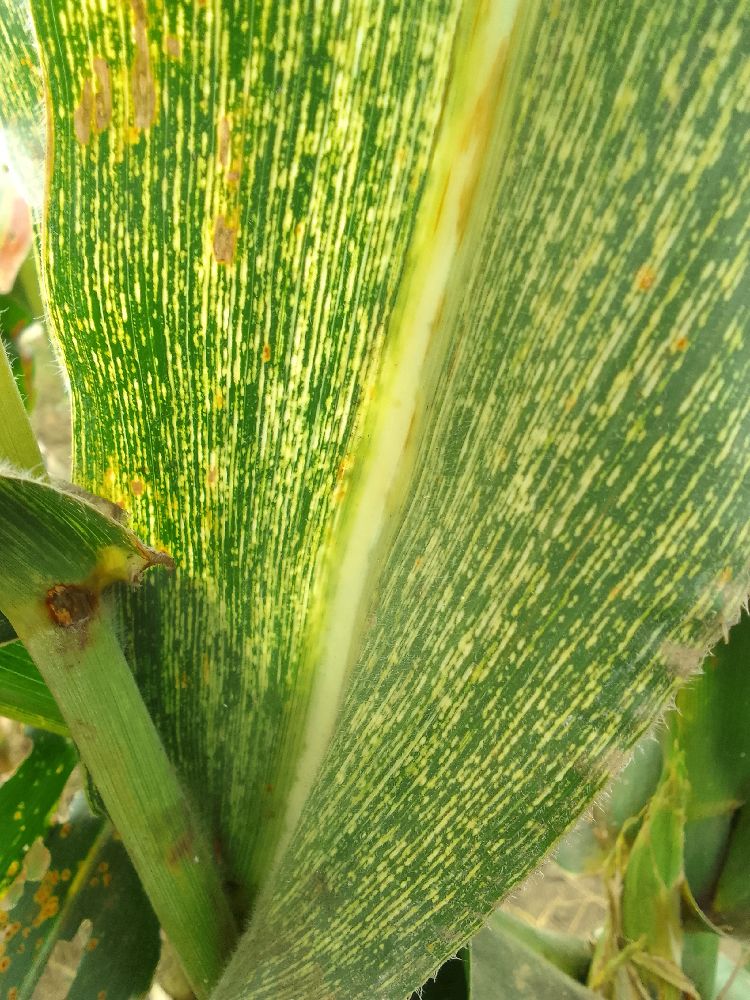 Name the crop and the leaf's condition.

maize, maize streak virus
